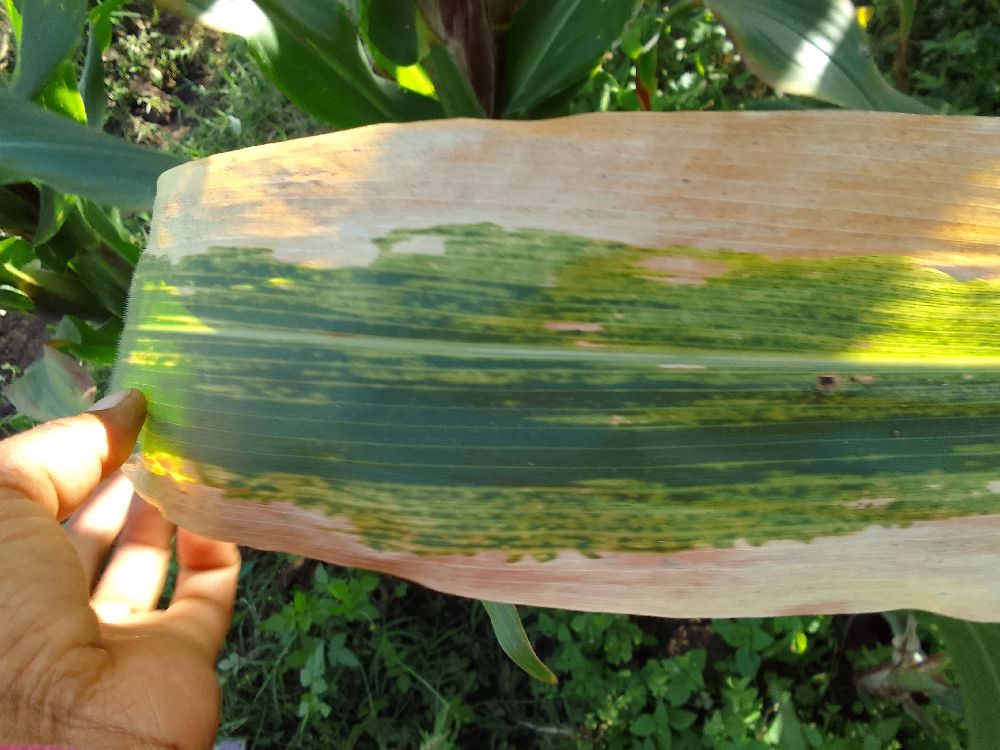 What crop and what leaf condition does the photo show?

maize, maize lethal necrosis
